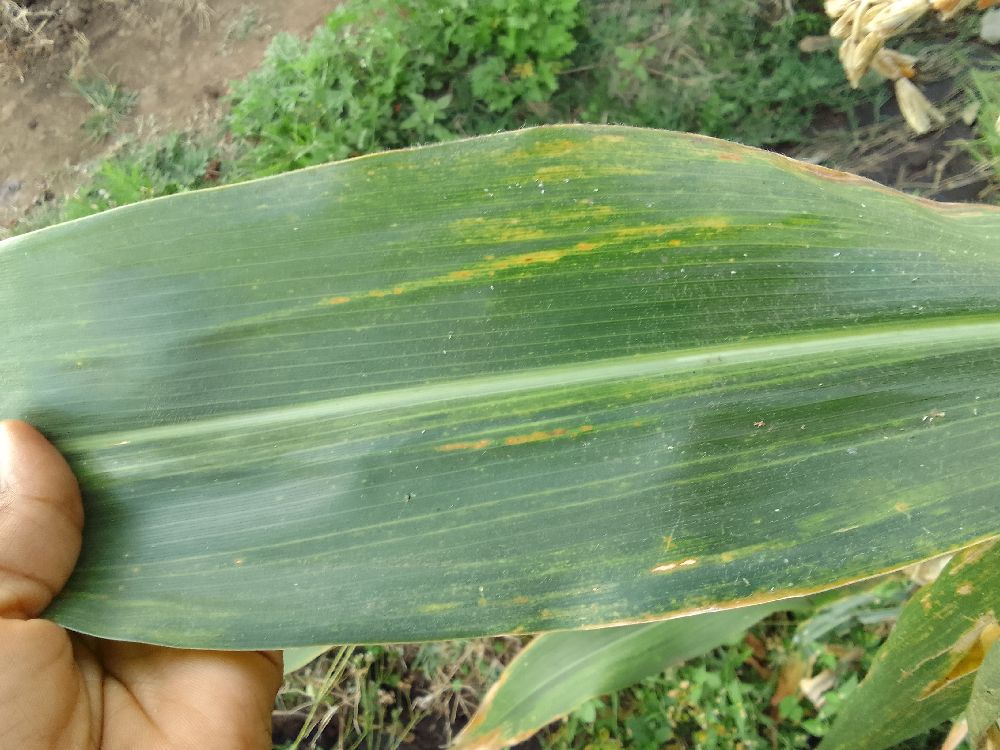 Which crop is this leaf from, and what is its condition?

maize, maize lethal necrosis
